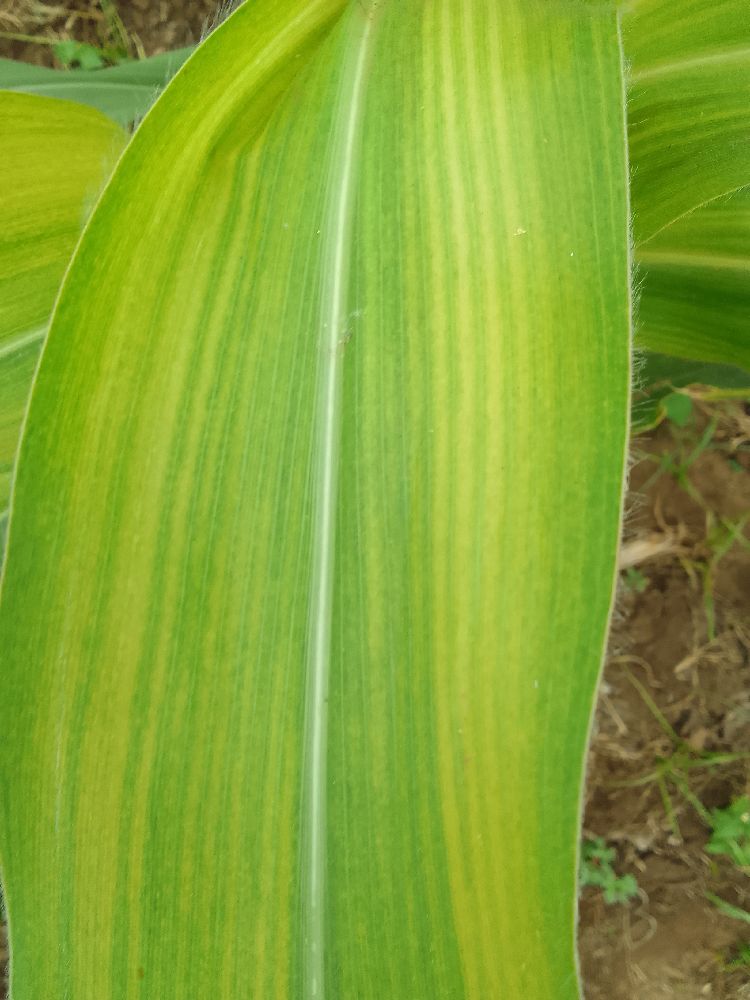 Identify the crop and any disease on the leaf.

maize, maize lethal necrosis
